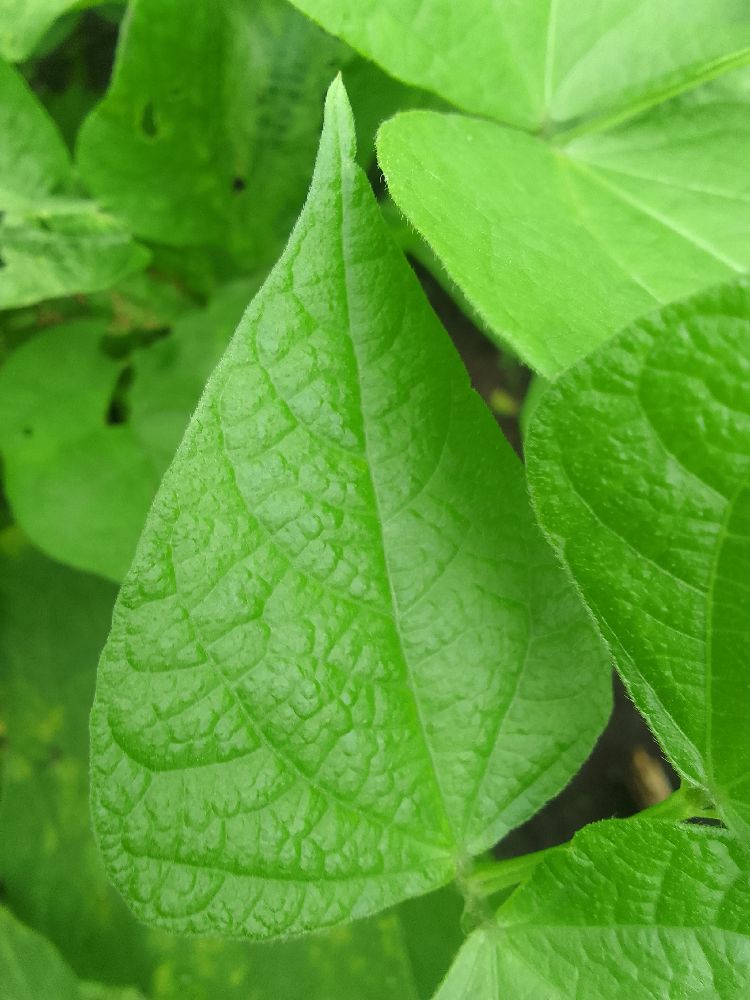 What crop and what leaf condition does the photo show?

common bean, healthy
